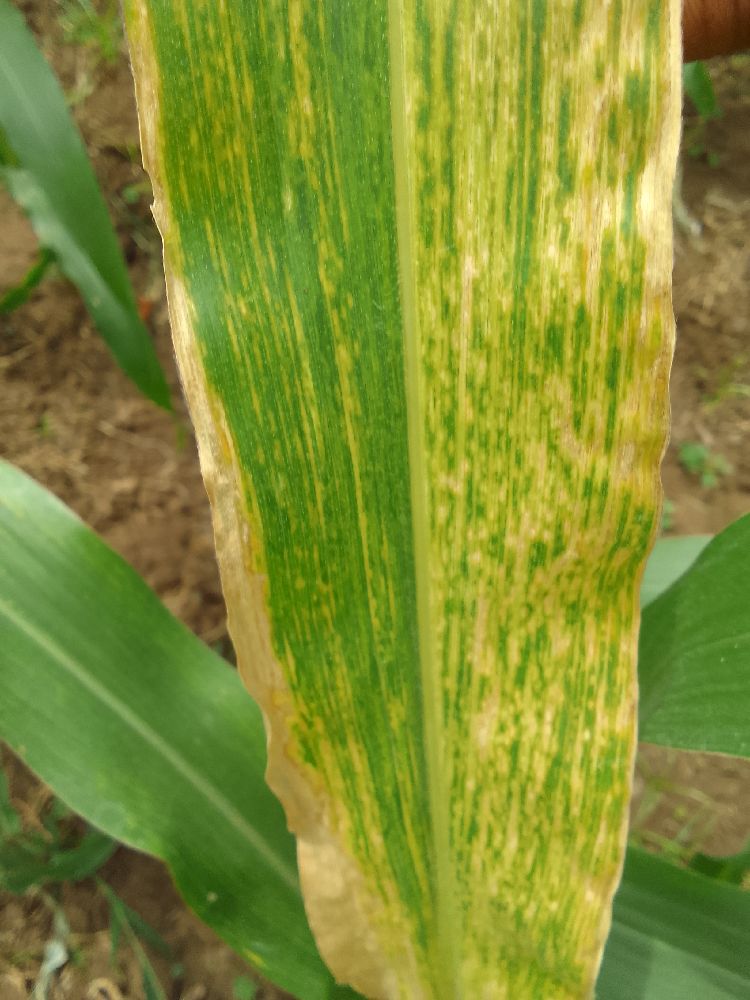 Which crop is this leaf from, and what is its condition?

maize, maize lethal necrosis
